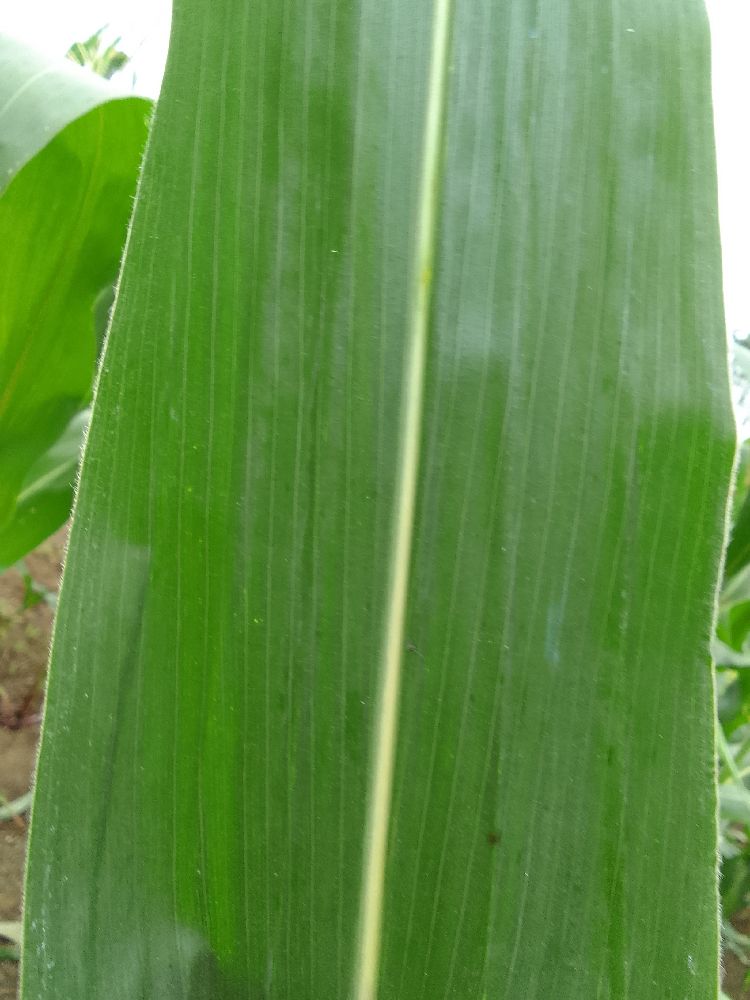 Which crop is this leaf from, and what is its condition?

maize, healthy
